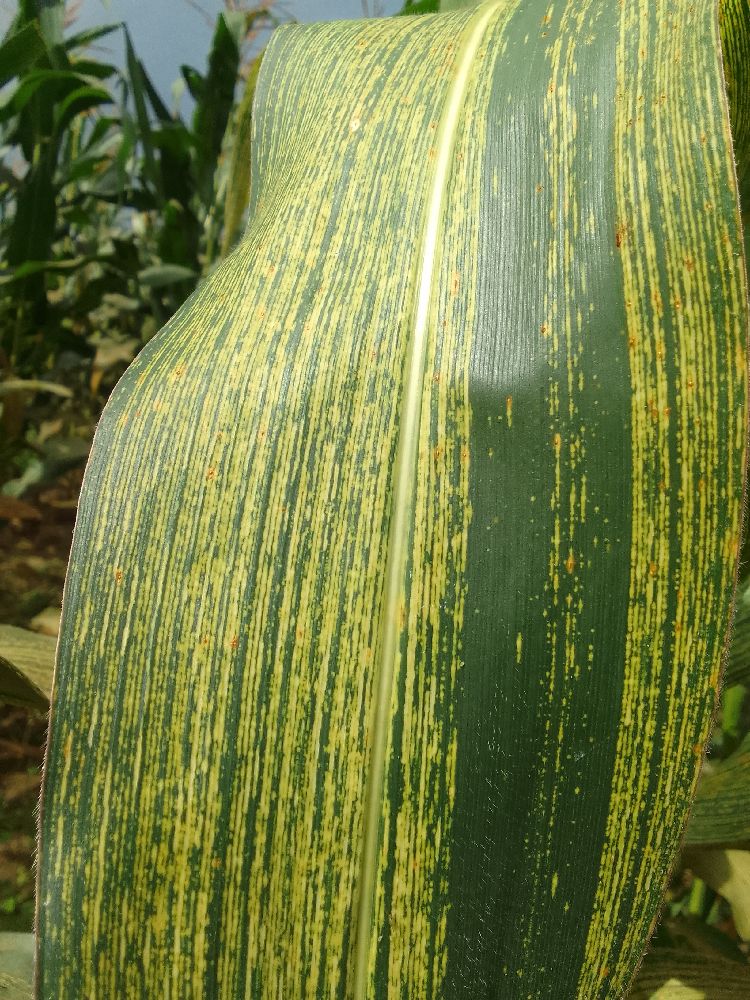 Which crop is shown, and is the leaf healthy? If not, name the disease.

maize, maize streak virus
